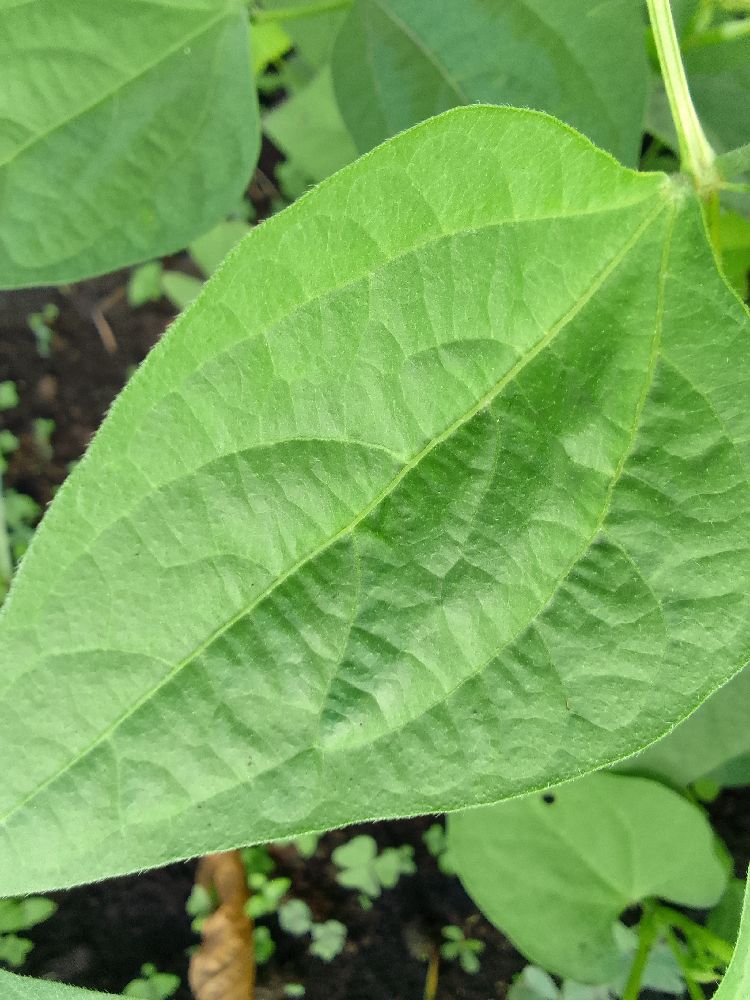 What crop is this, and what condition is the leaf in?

common bean, healthy
